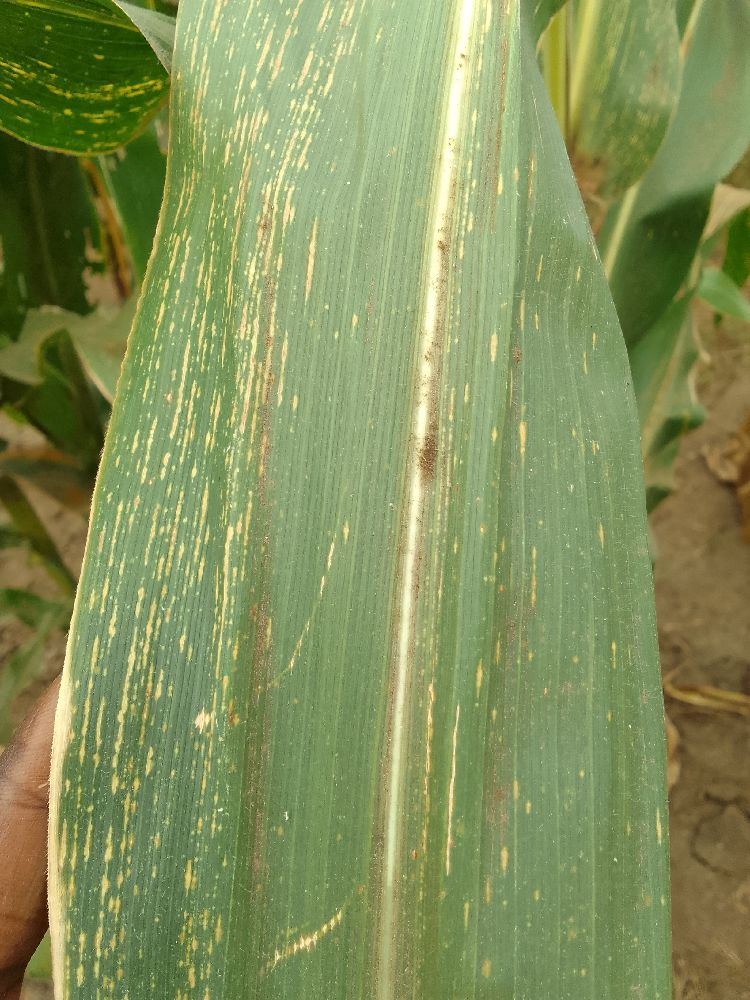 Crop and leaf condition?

maize, maize streak virus
